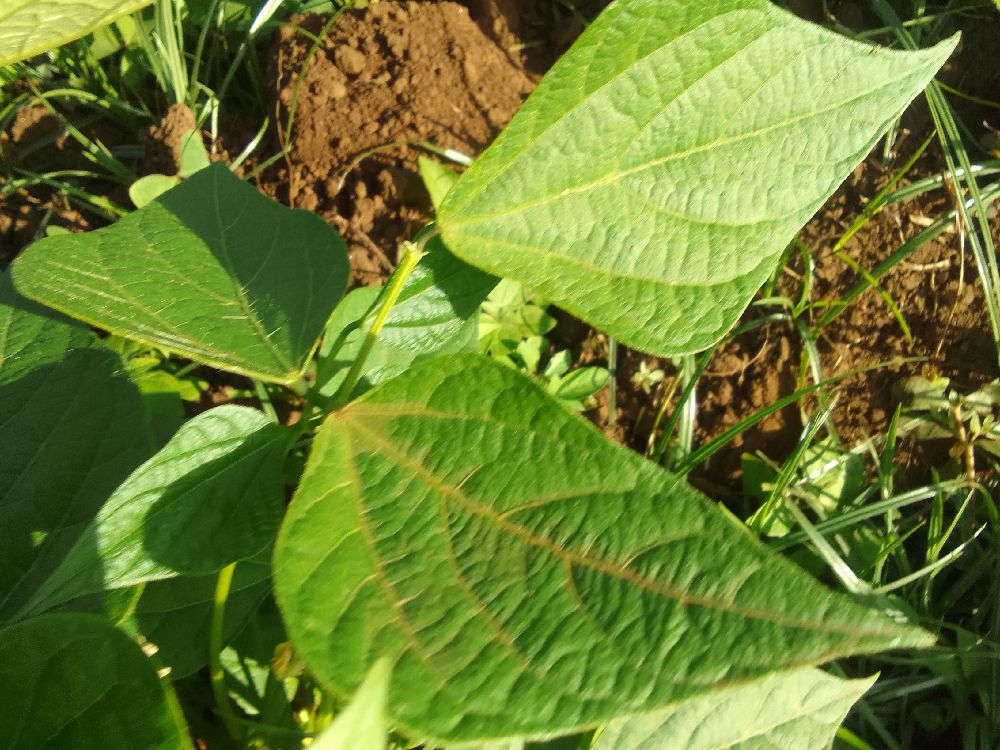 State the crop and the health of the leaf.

common bean, healthy
